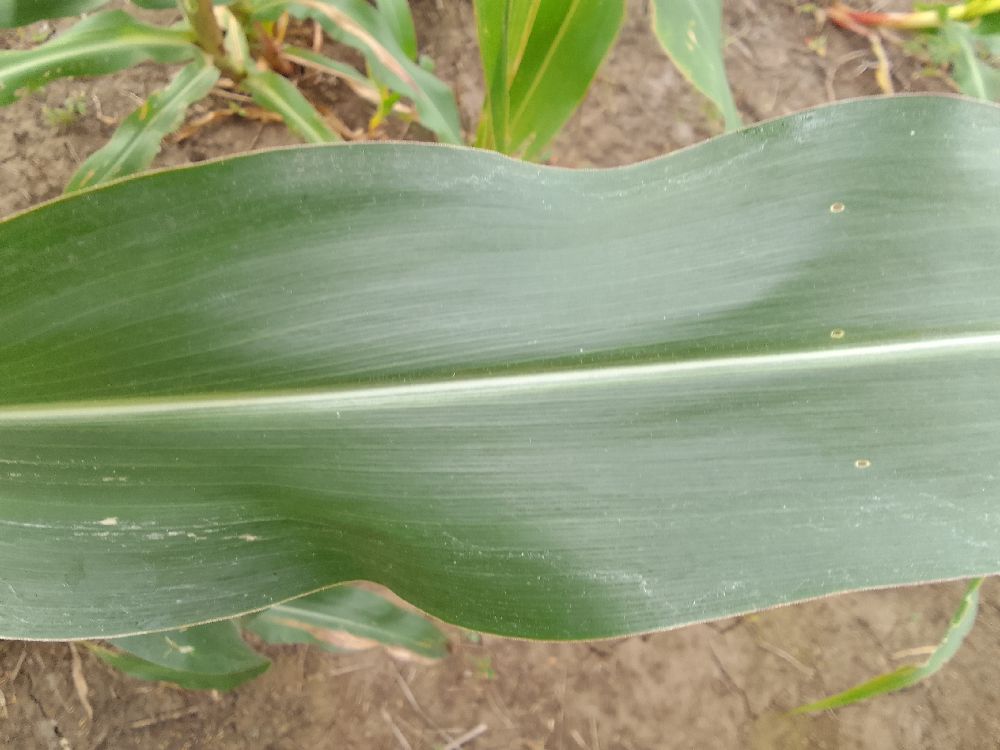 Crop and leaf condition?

maize, healthy
